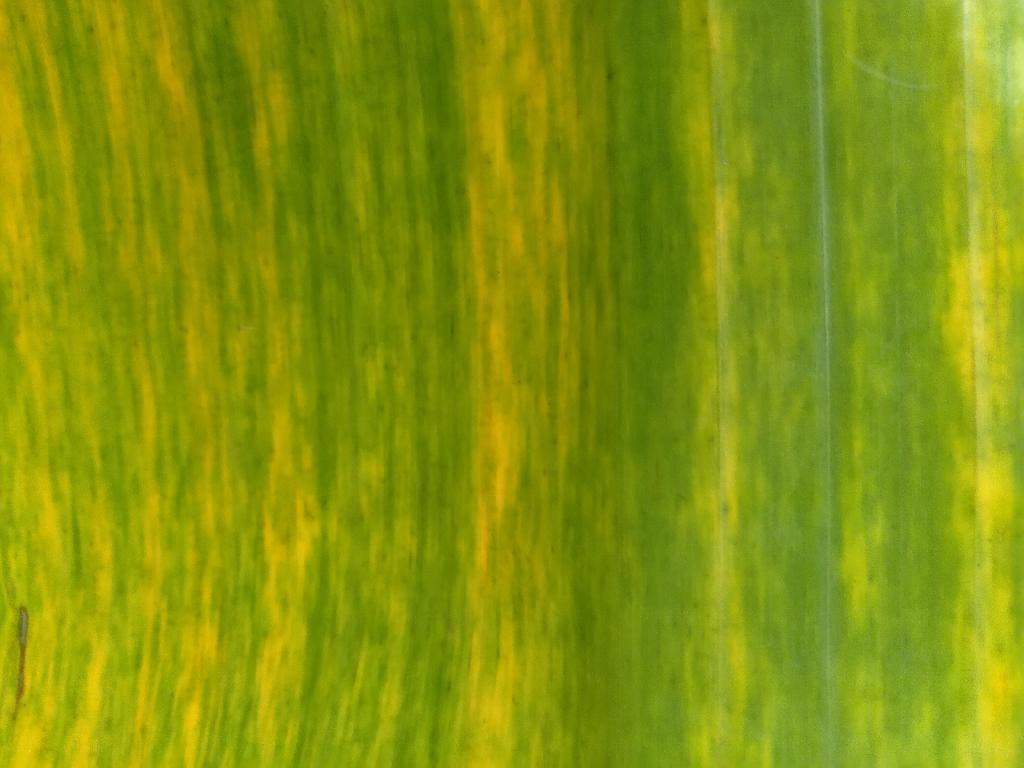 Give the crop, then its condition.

banana, fusarium wilt race 1
